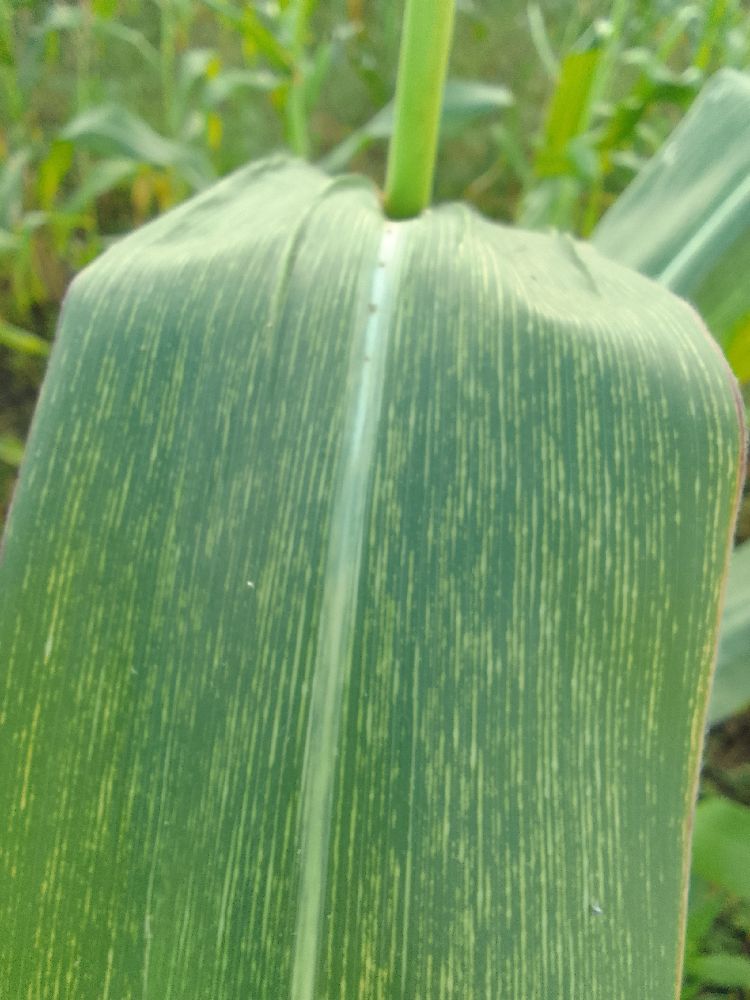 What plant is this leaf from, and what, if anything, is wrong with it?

maize, maize streak virus
